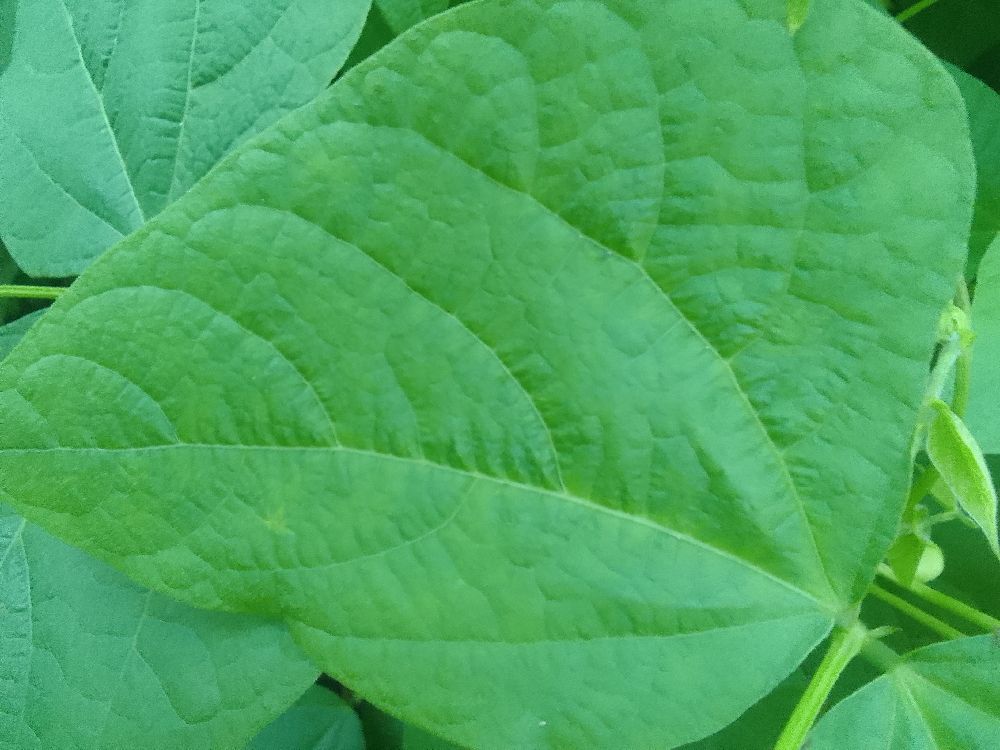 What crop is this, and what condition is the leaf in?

common bean, healthy
